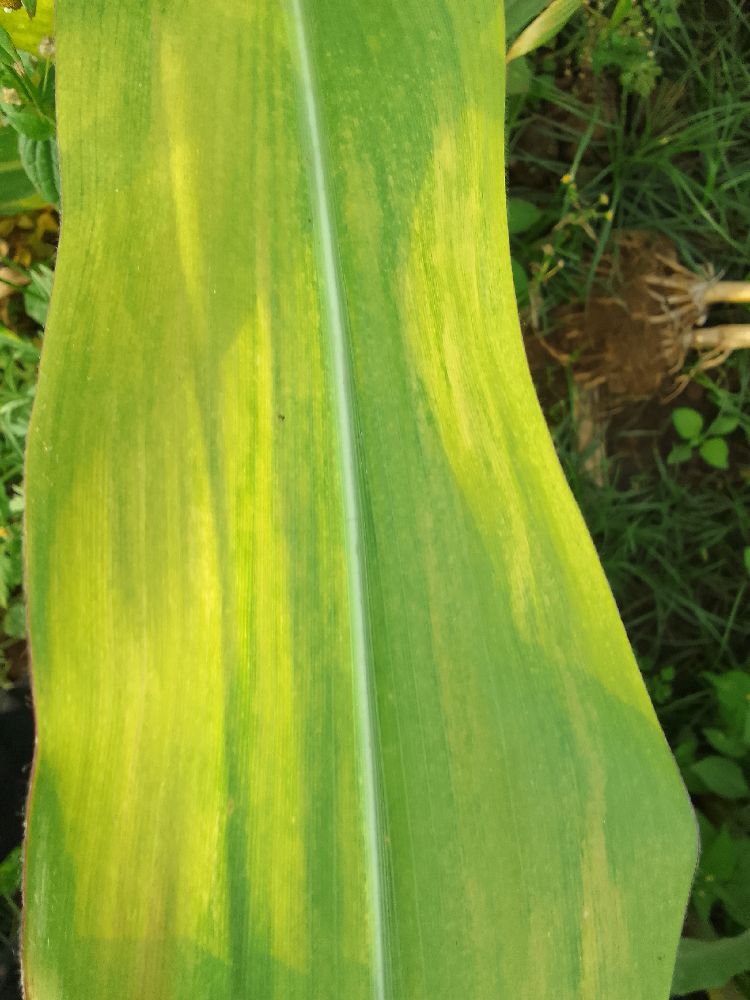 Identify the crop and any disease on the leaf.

maize, maize lethal necrosis
